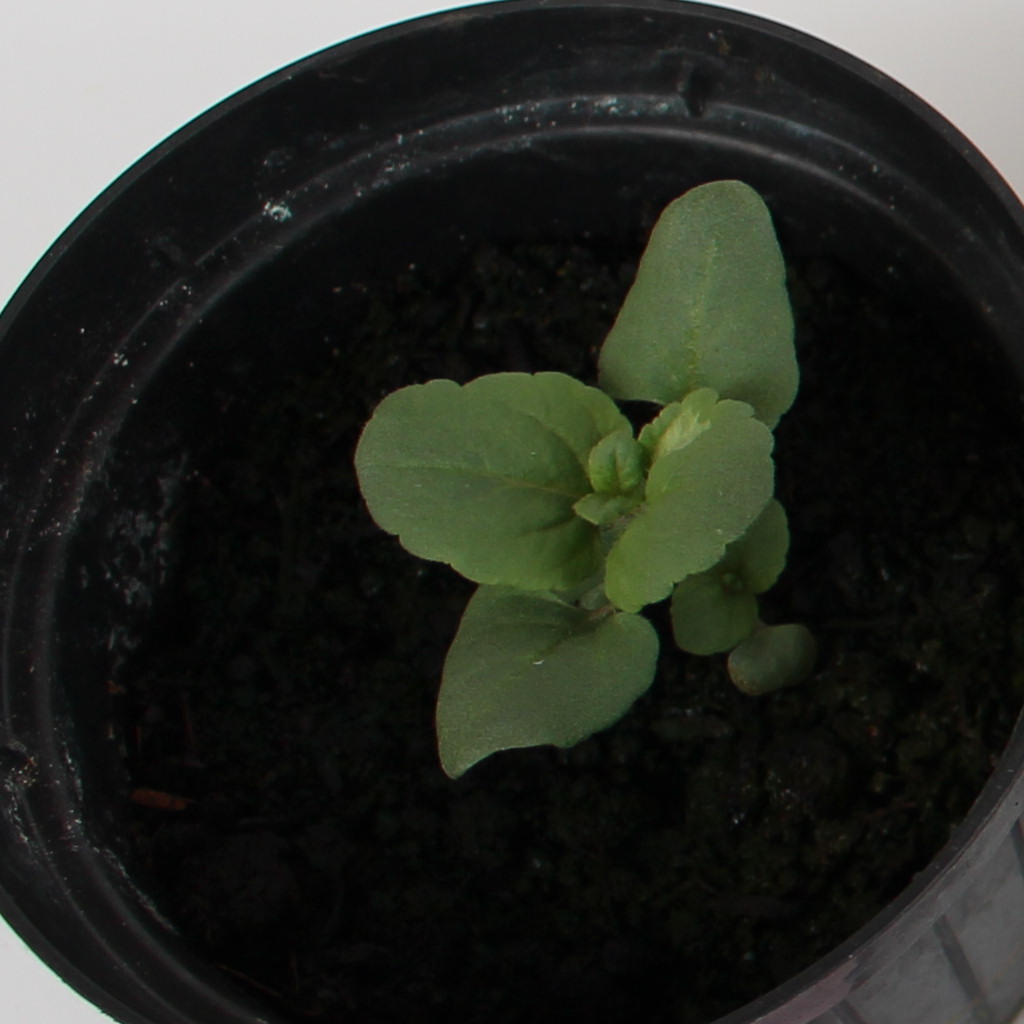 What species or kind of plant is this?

Veronica persica
